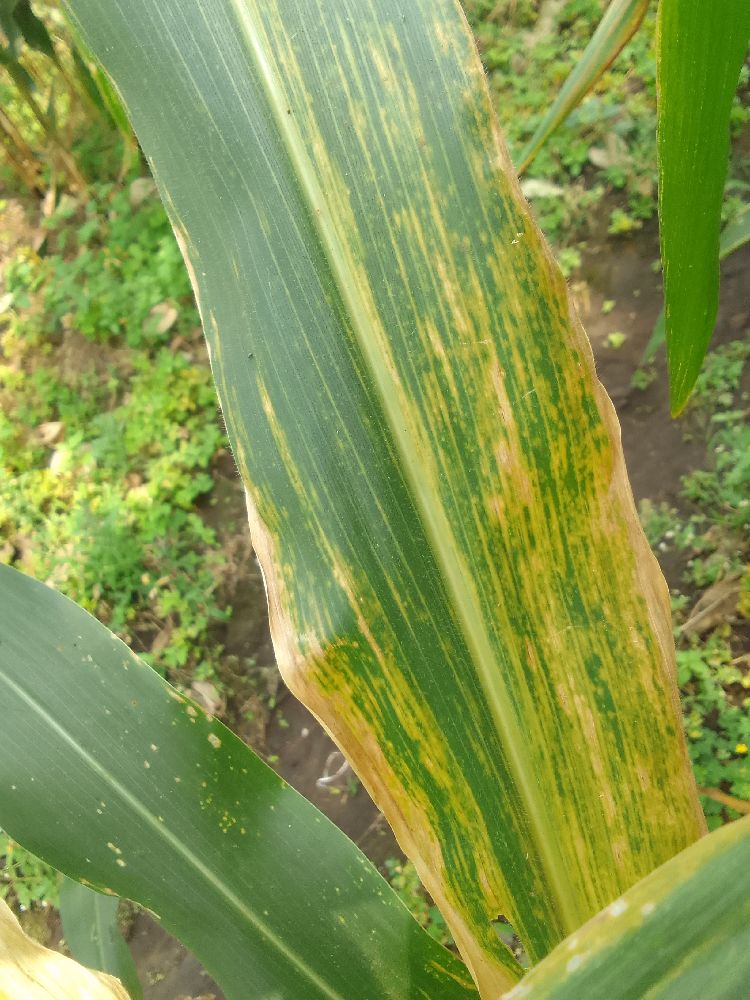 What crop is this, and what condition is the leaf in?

maize, maize lethal necrosis
